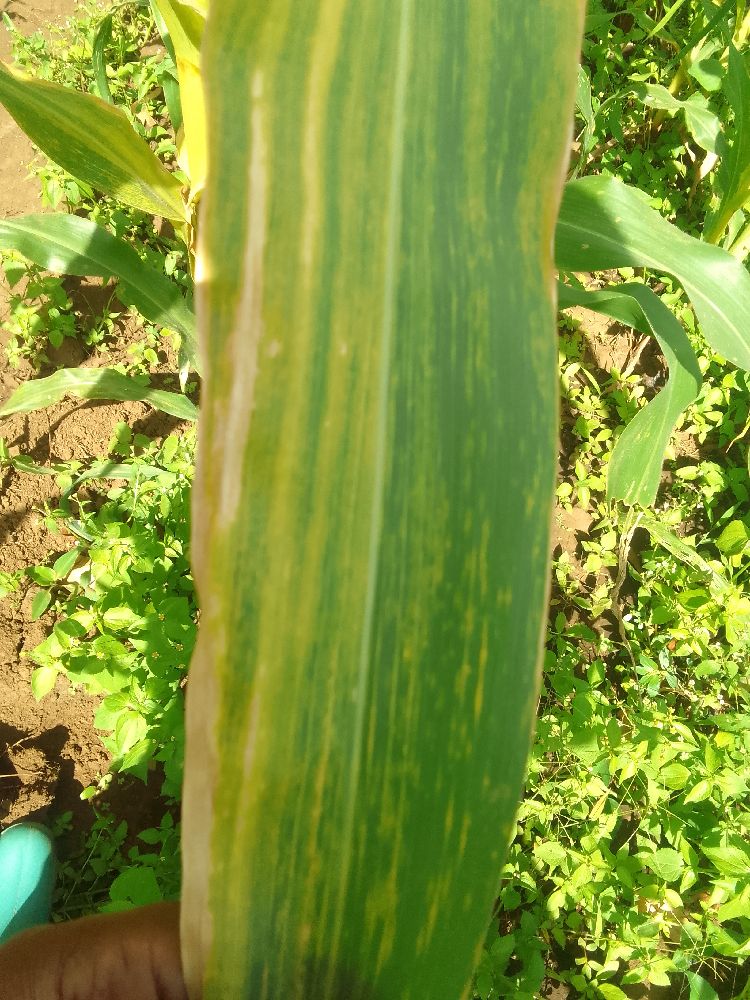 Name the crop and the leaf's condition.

maize, maize lethal necrosis
